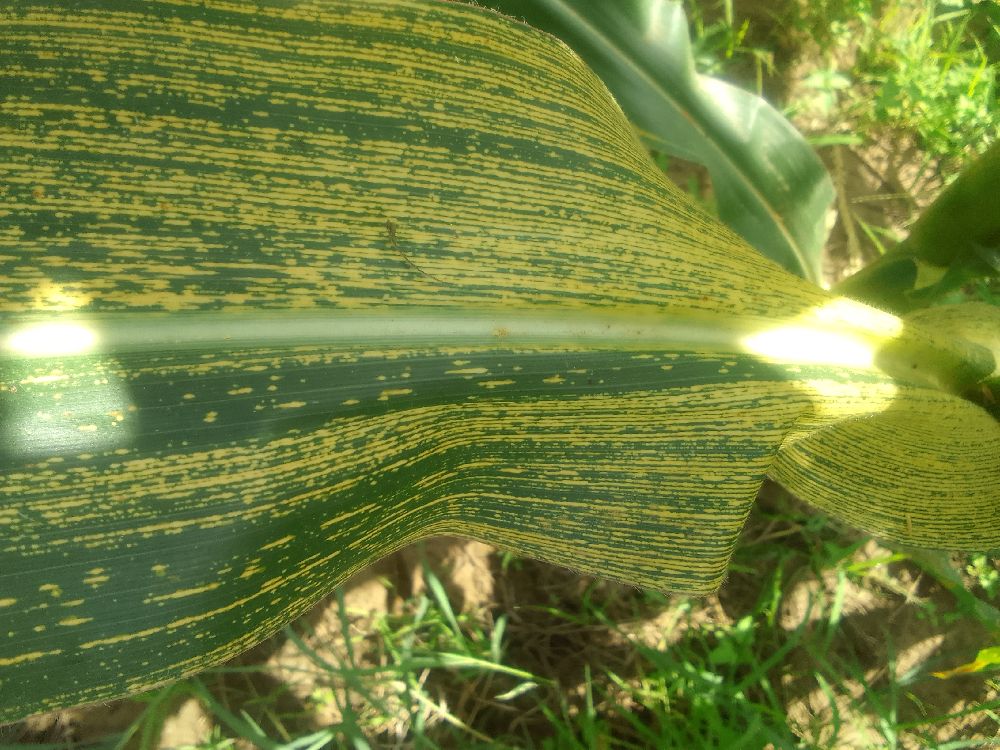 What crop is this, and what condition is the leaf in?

maize, maize streak virus
